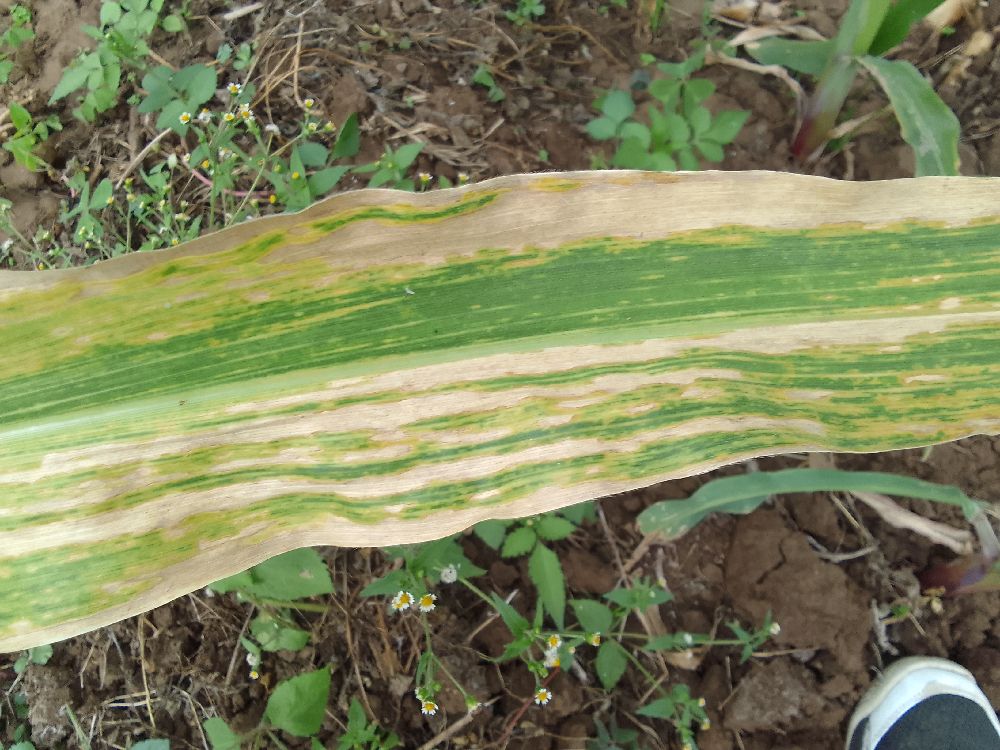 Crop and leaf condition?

maize, maize lethal necrosis
